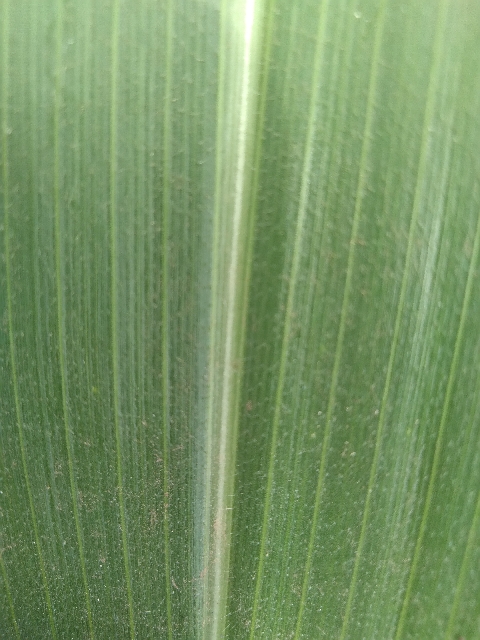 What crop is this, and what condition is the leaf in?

maize, healthy
